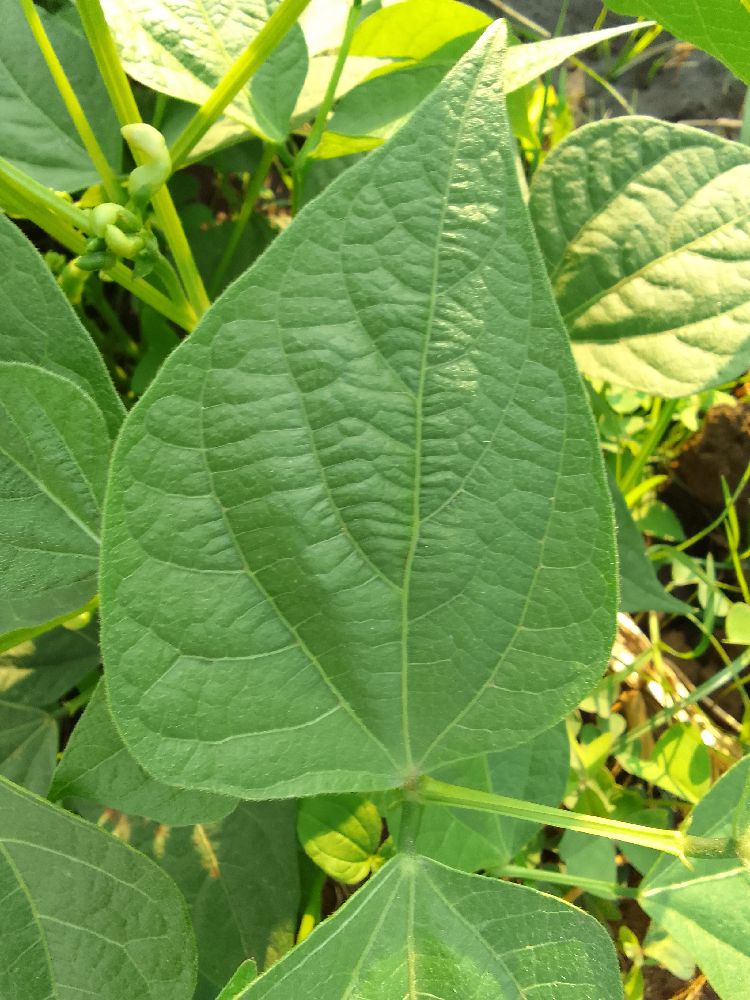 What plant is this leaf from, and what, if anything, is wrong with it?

common bean, healthy
